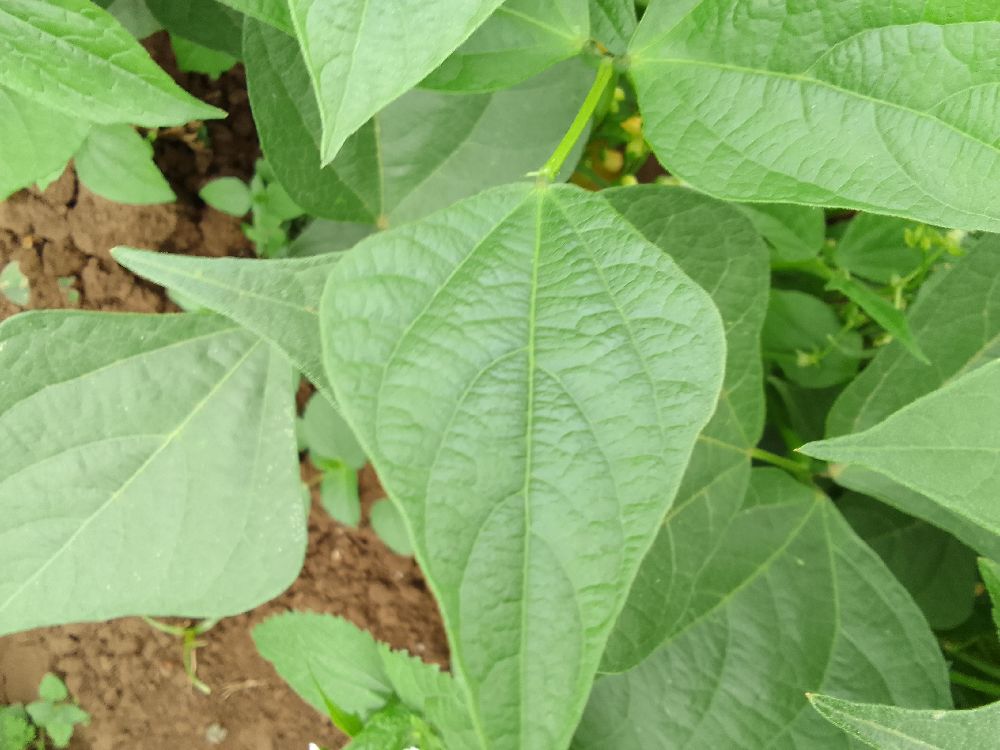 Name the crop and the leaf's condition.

common bean, healthy
